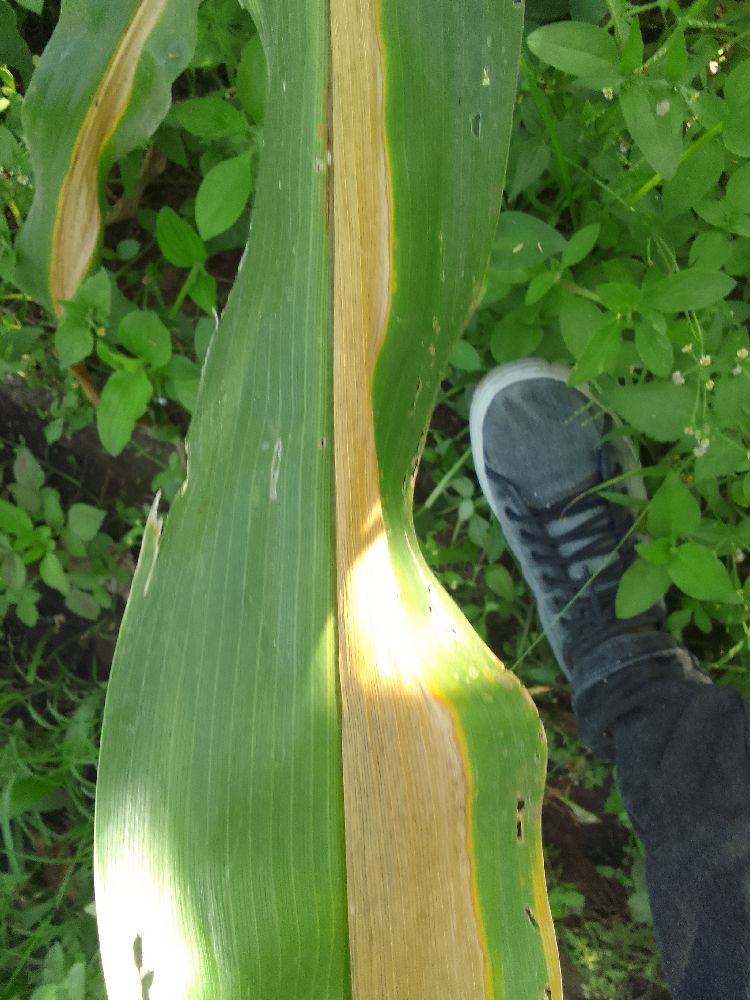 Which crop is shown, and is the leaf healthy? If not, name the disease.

maize, maize lethal necrosis
